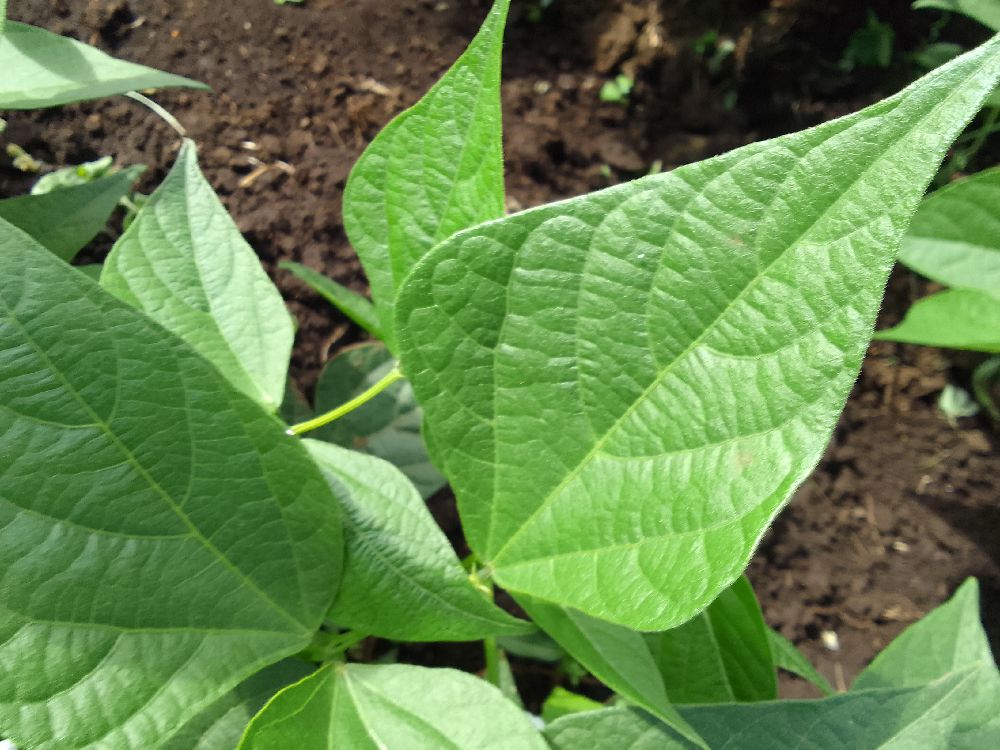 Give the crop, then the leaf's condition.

common bean, healthy
